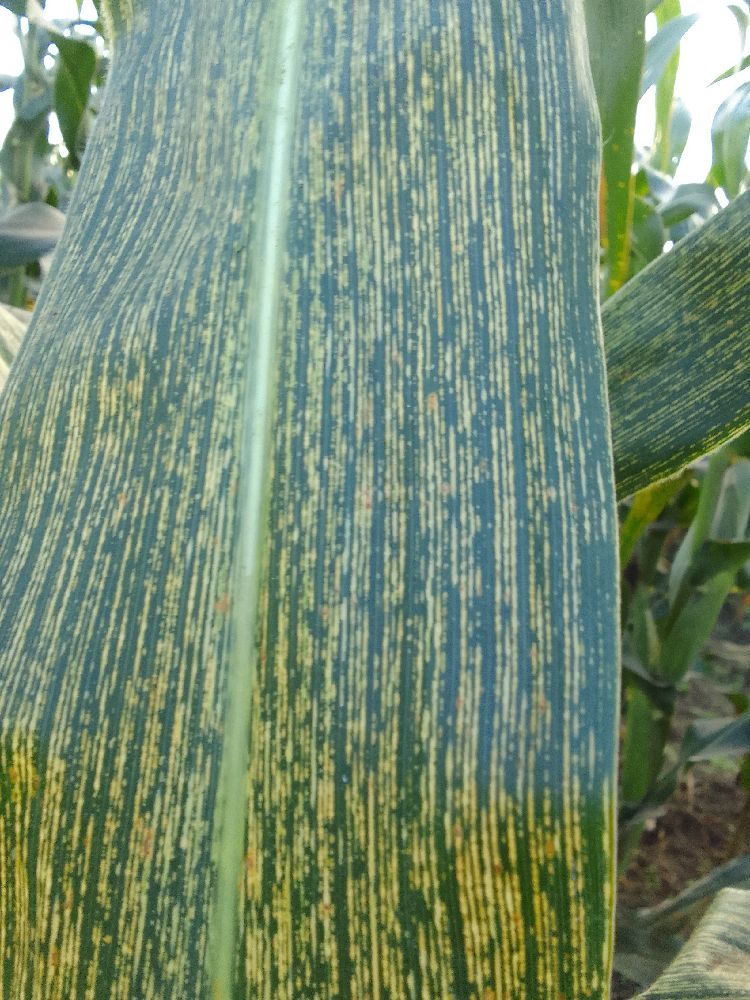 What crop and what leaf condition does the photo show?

maize, maize streak virus
